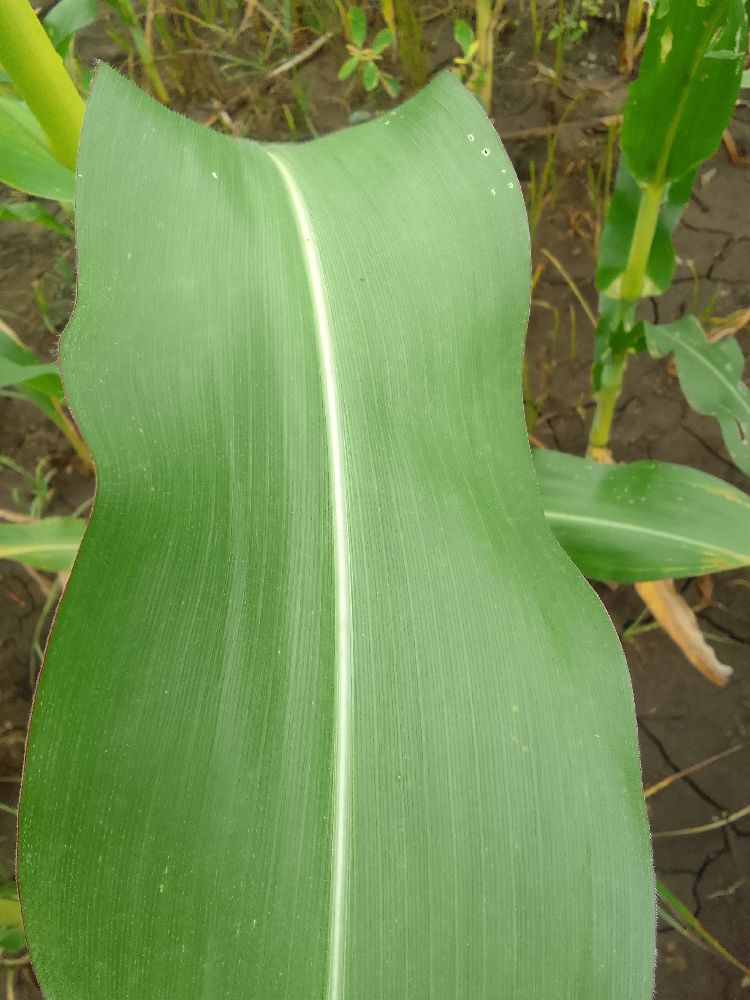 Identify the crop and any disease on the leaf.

maize, healthy
